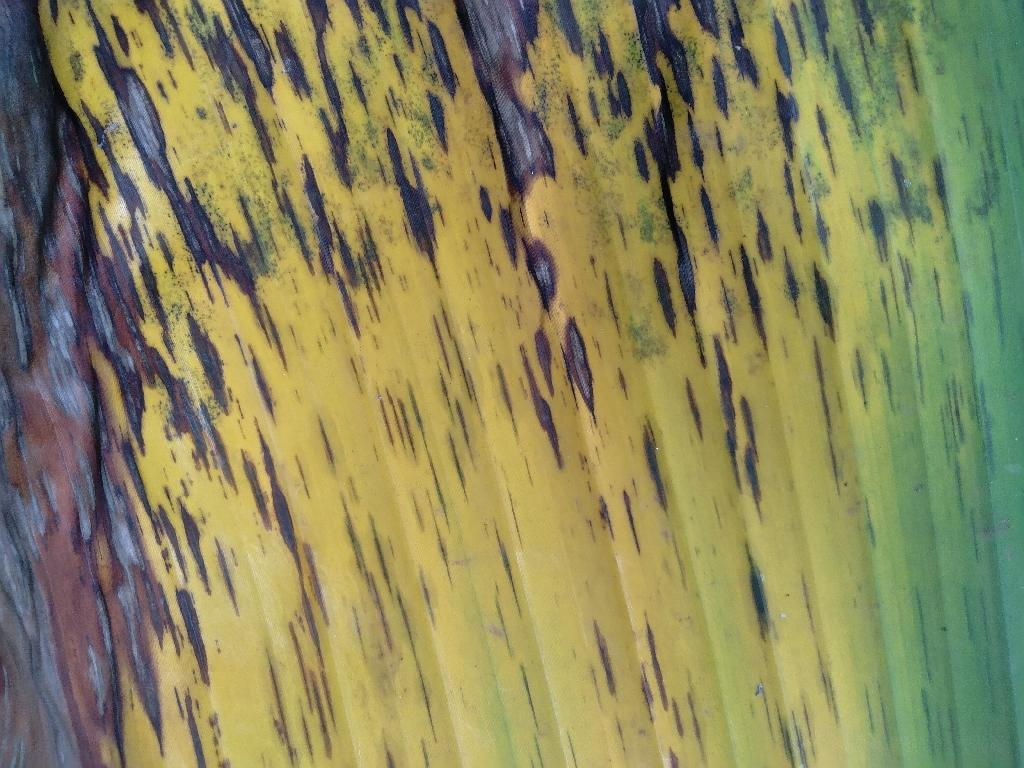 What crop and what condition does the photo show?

banana, black sigatoka
